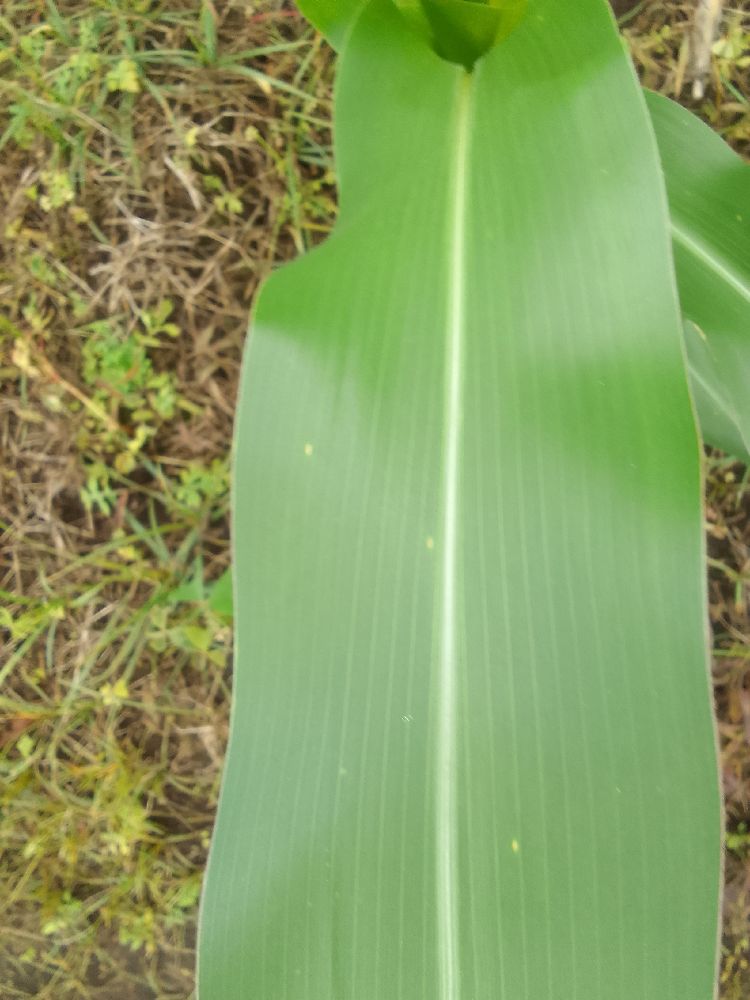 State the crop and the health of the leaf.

maize, healthy
